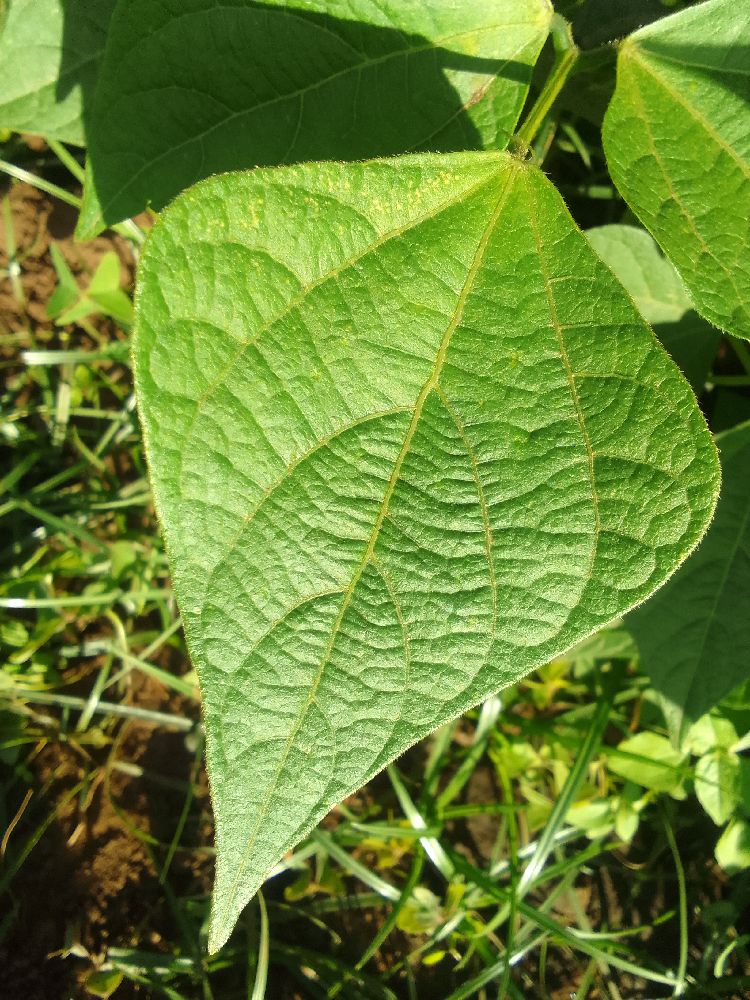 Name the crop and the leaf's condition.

common bean, healthy
